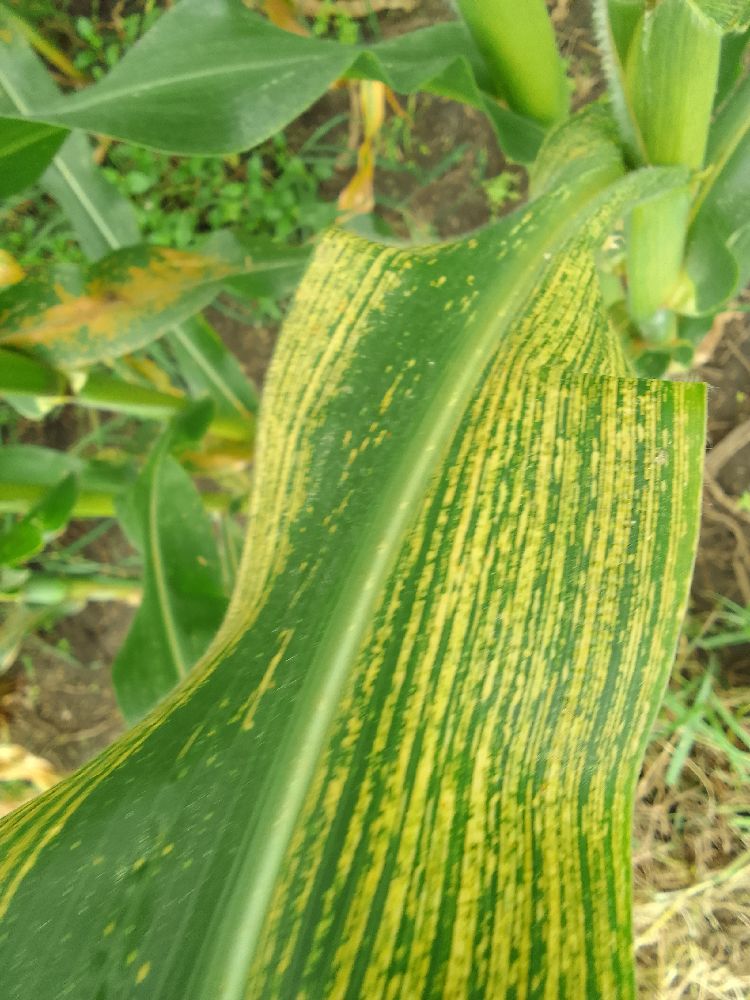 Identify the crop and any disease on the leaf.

maize, maize streak virus
